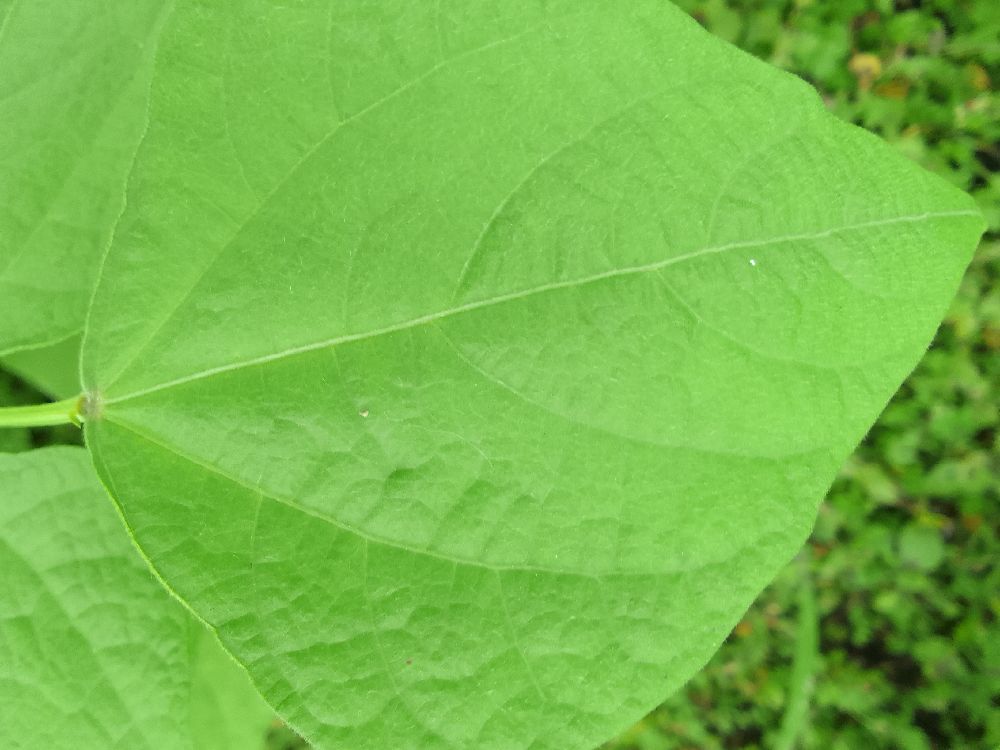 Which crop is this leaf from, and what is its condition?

common bean, healthy
